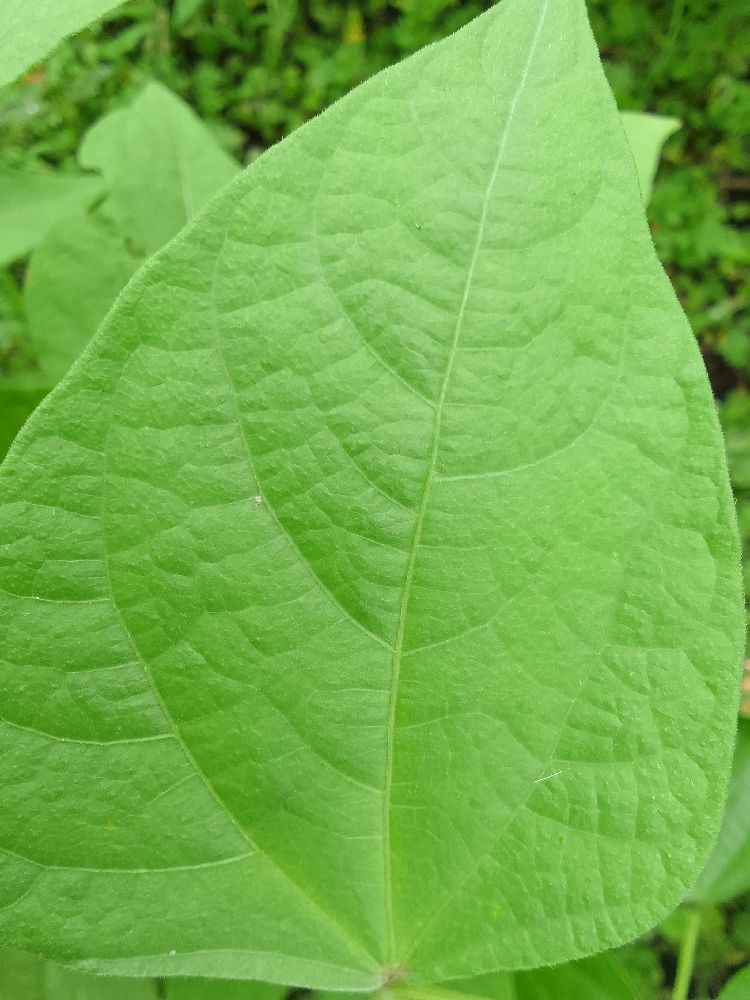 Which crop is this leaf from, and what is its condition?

common bean, healthy
